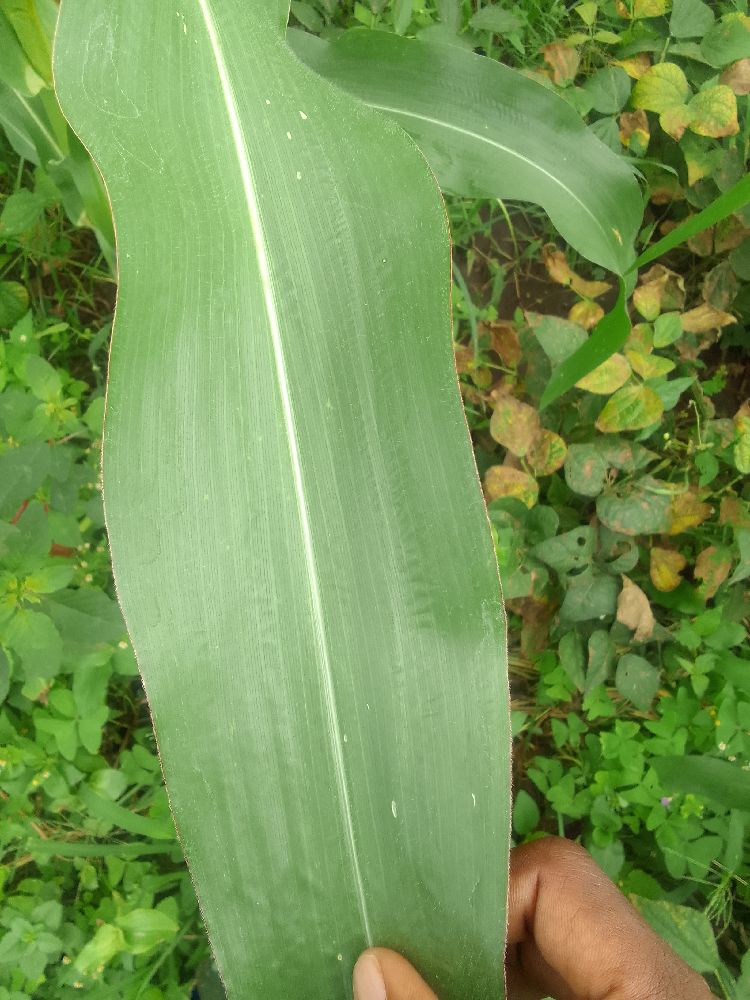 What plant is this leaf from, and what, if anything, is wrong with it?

maize, healthy
